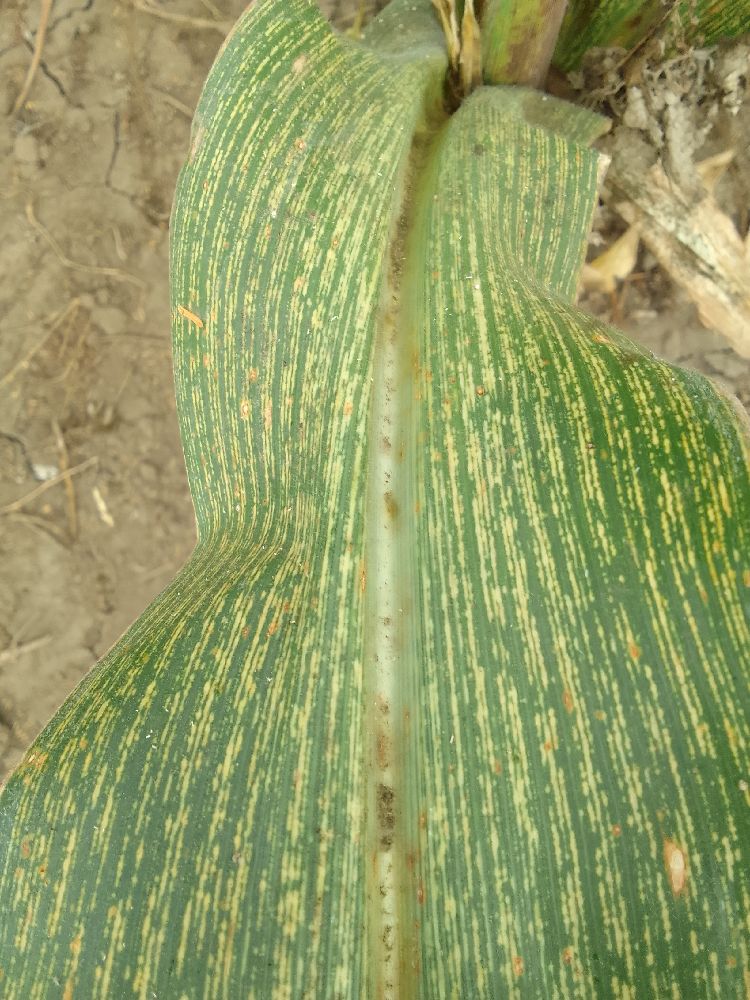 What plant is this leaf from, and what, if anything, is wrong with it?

maize, maize streak virus
